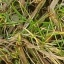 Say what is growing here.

grass
